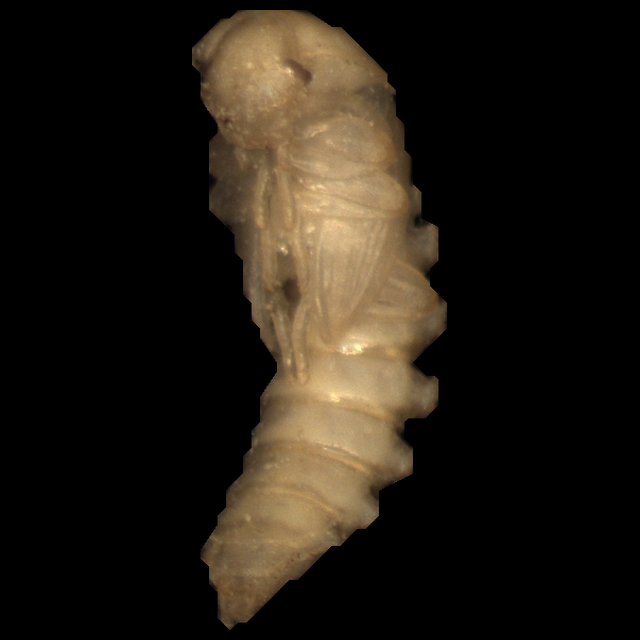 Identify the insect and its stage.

mealworm pupa
